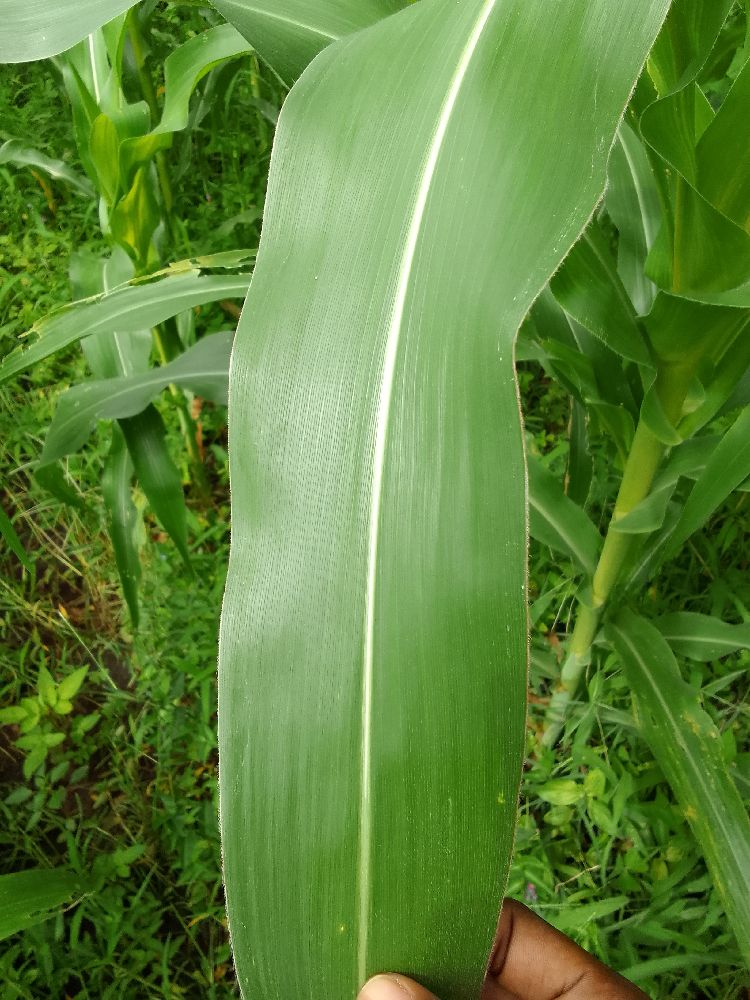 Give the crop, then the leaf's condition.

maize, healthy
